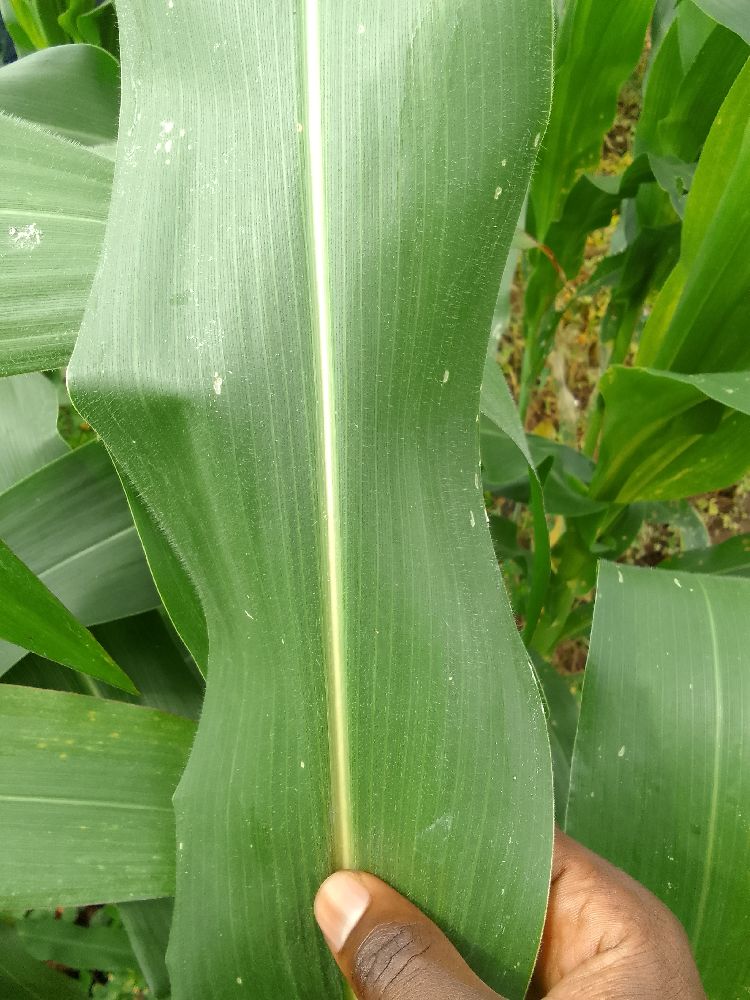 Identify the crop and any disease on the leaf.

maize, healthy
